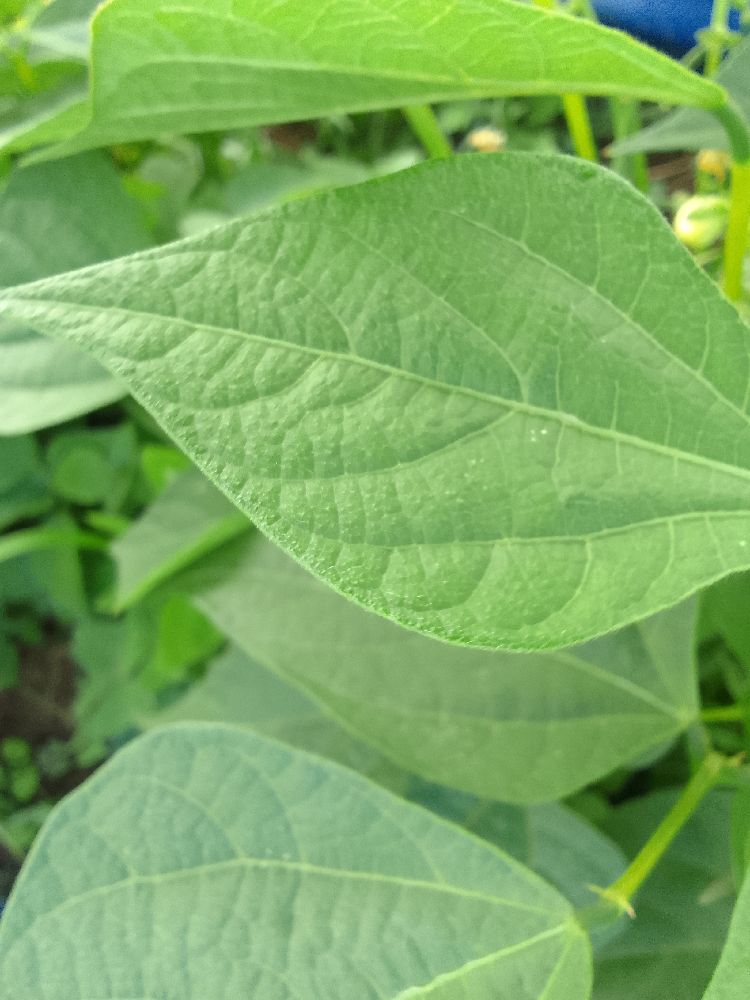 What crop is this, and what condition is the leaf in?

common bean, healthy
